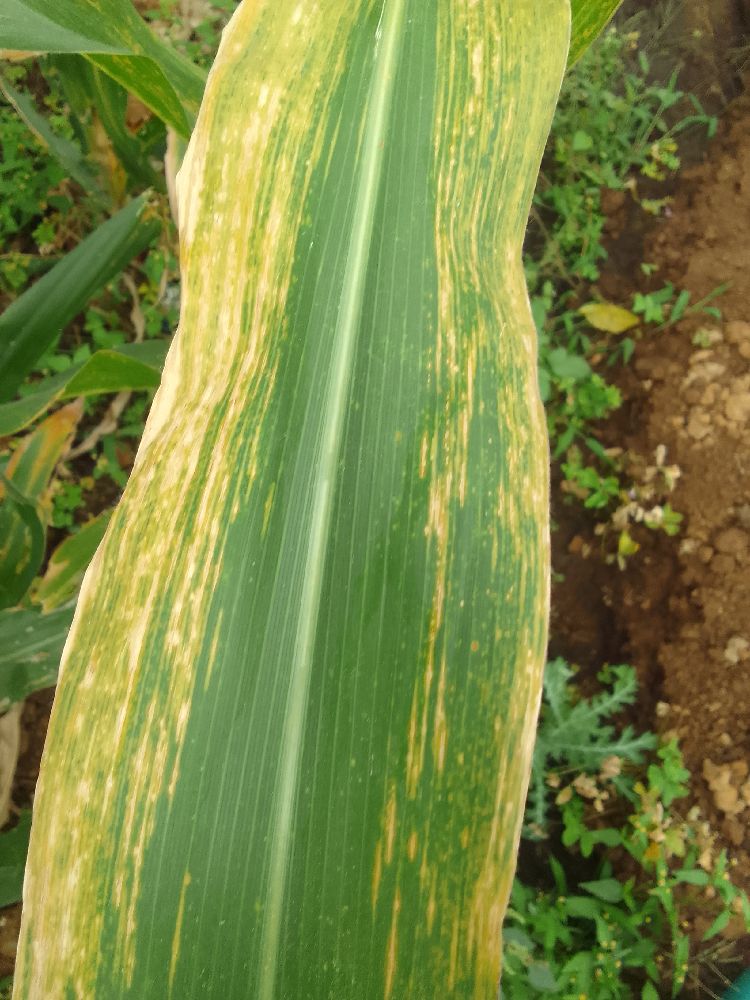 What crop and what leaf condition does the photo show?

maize, maize lethal necrosis
